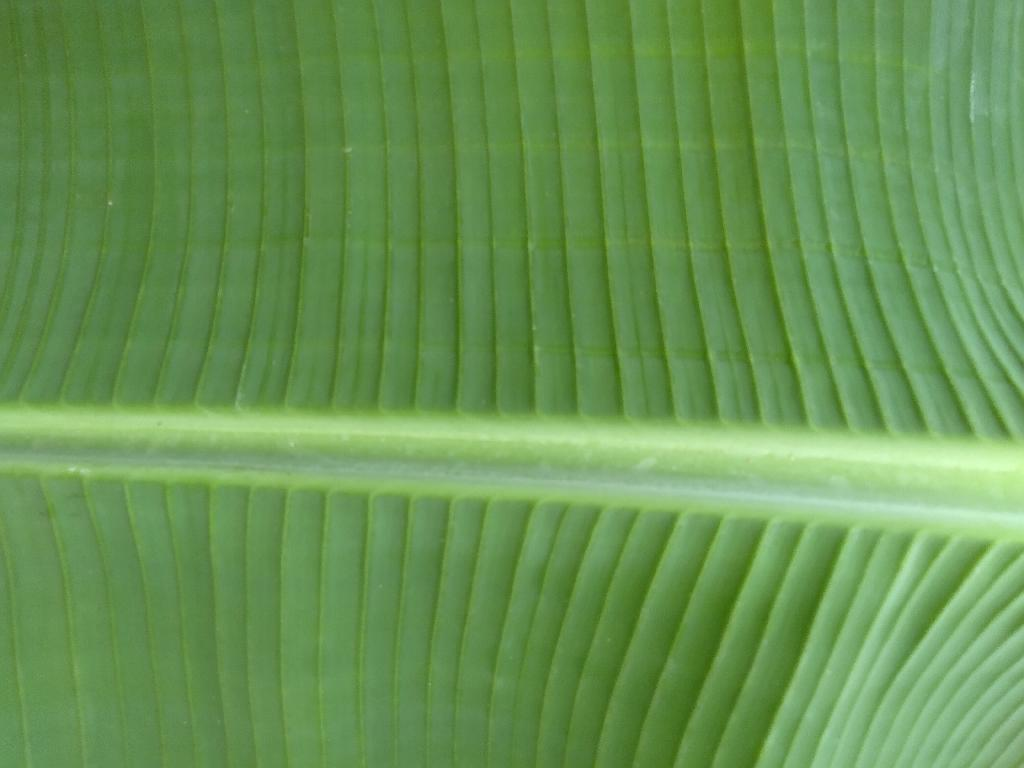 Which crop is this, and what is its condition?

banana, healthy
